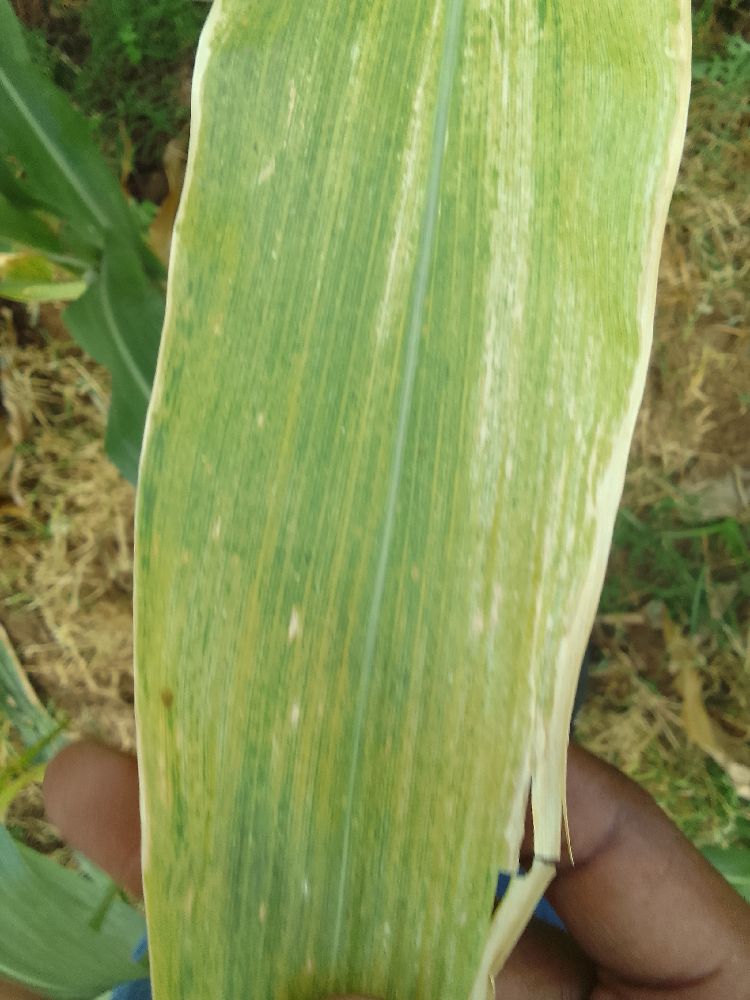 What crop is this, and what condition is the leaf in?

maize, maize lethal necrosis
